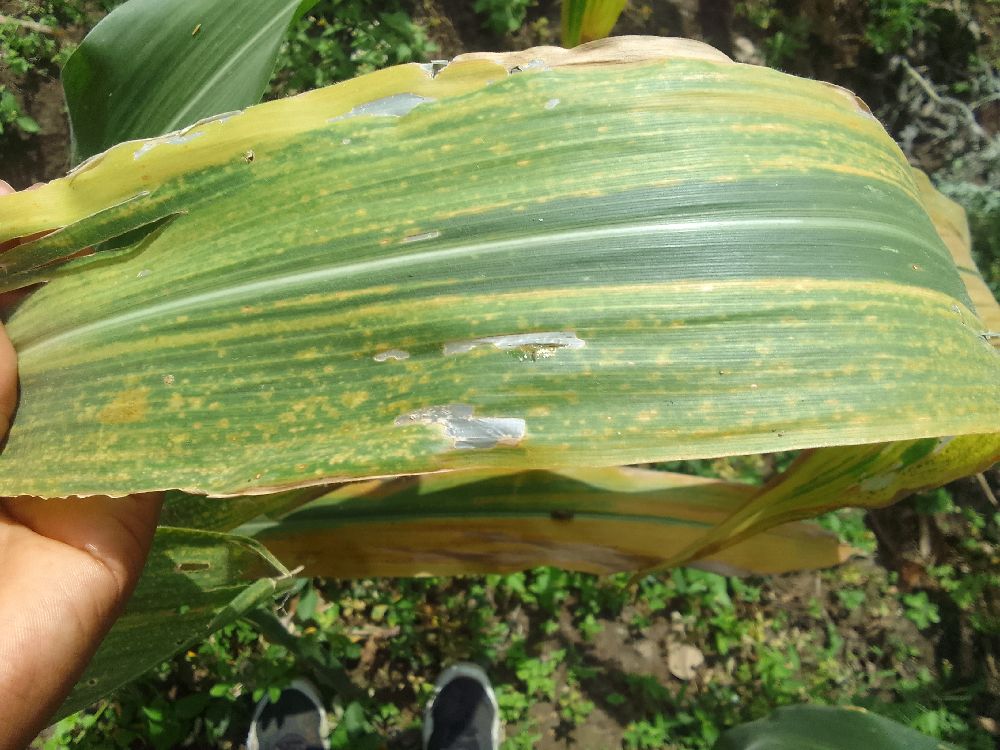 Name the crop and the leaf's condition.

maize, maize lethal necrosis
